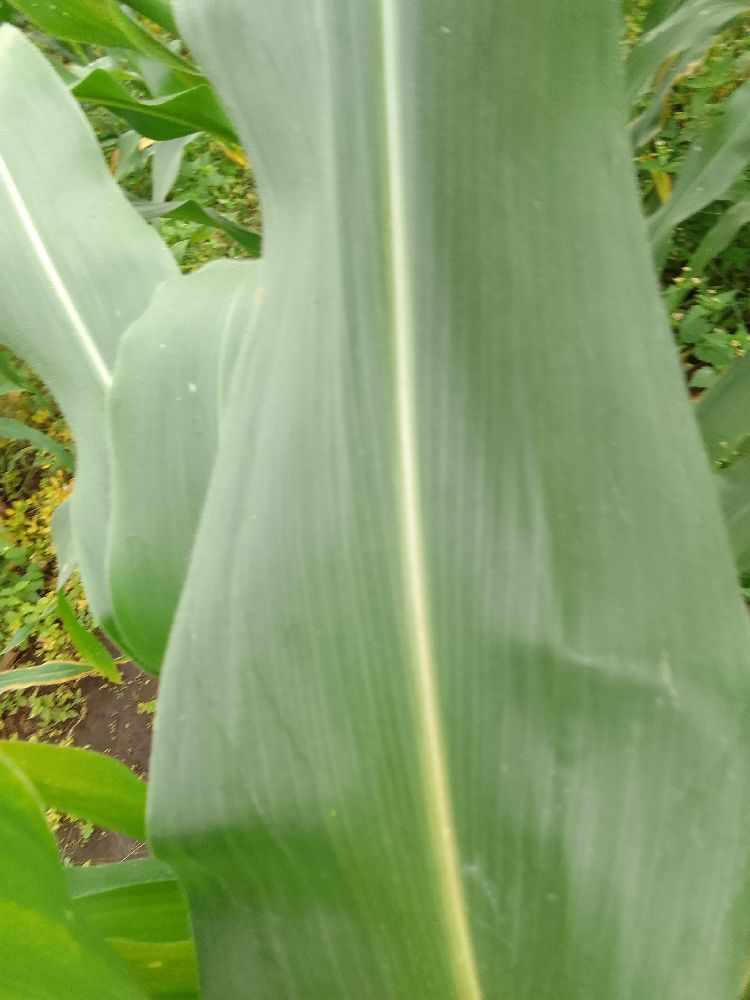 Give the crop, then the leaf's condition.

maize, healthy
